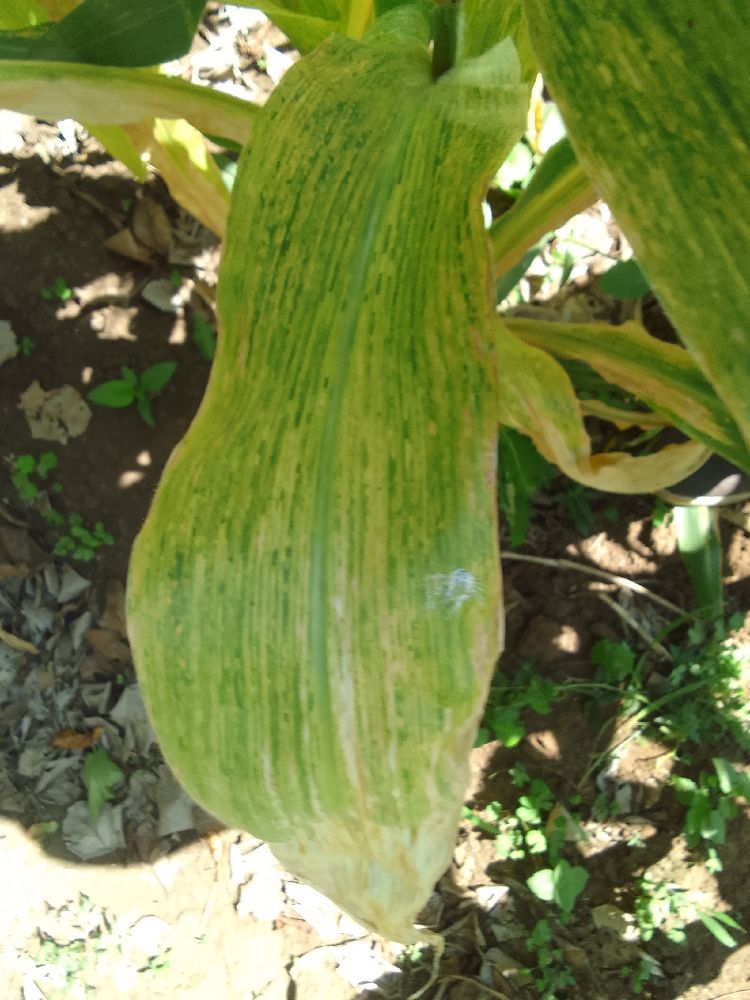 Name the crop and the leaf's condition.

maize, maize lethal necrosis
